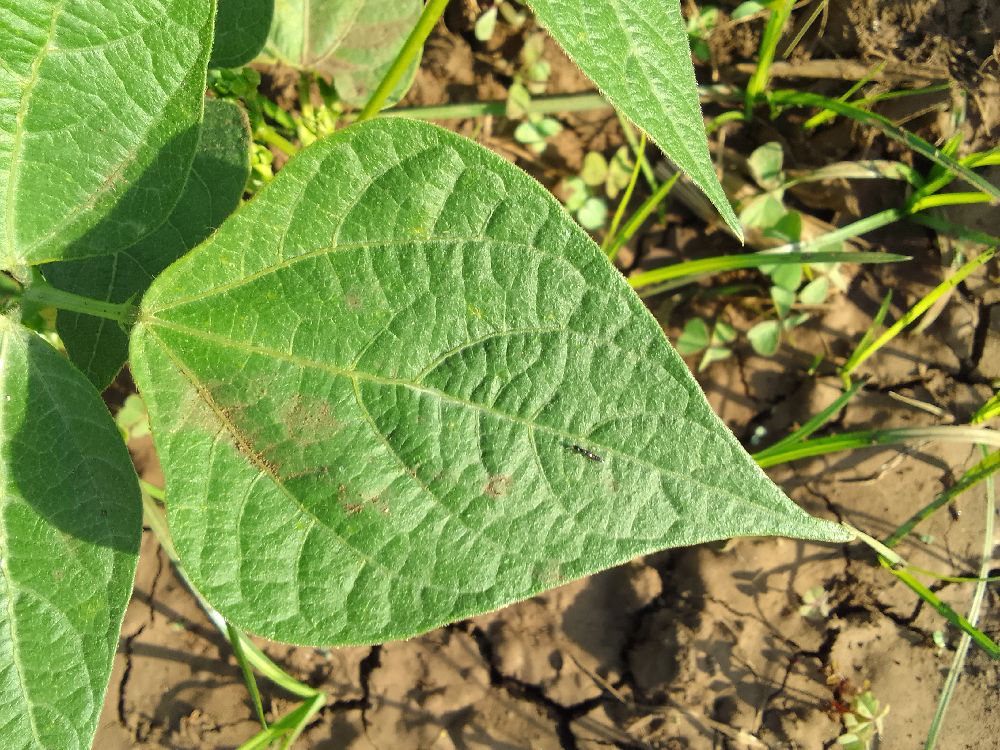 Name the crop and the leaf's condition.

common bean, healthy
